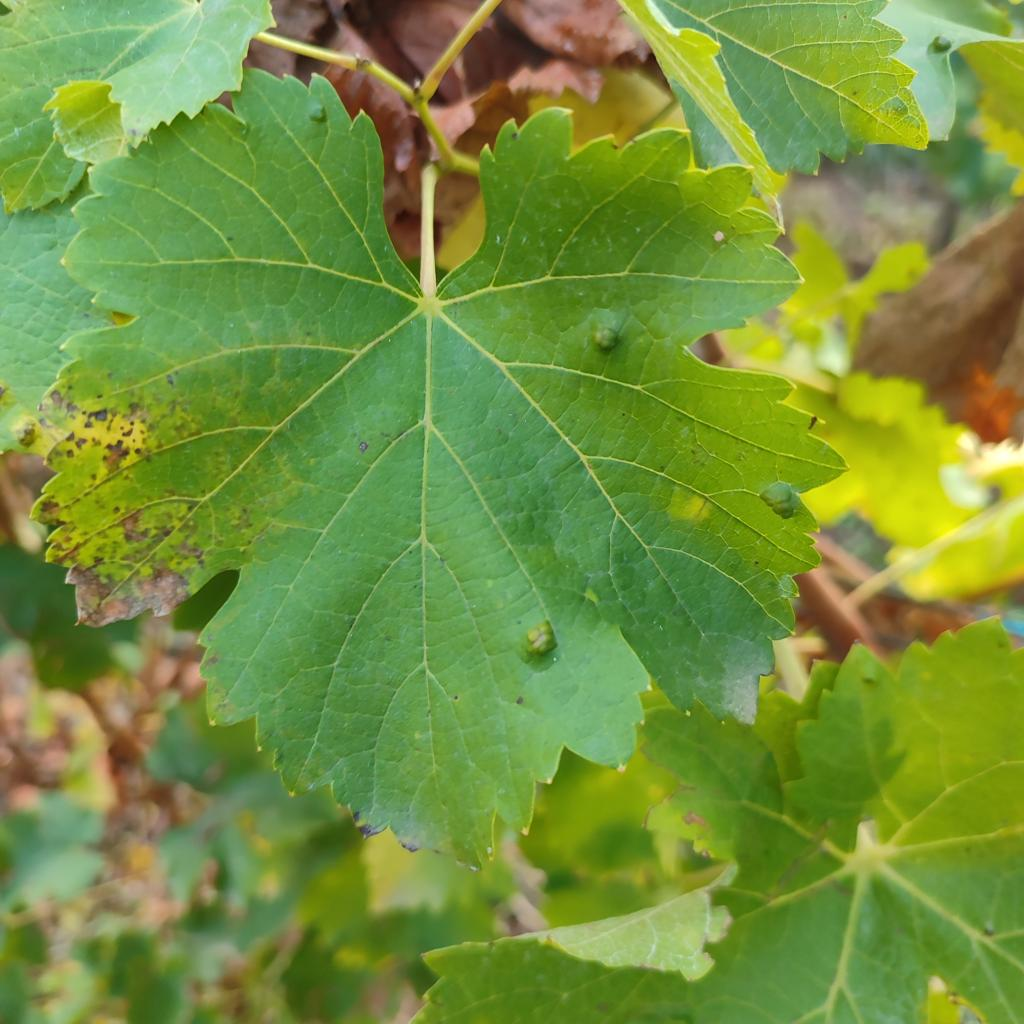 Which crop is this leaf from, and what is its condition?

grapevine, erineum mite
